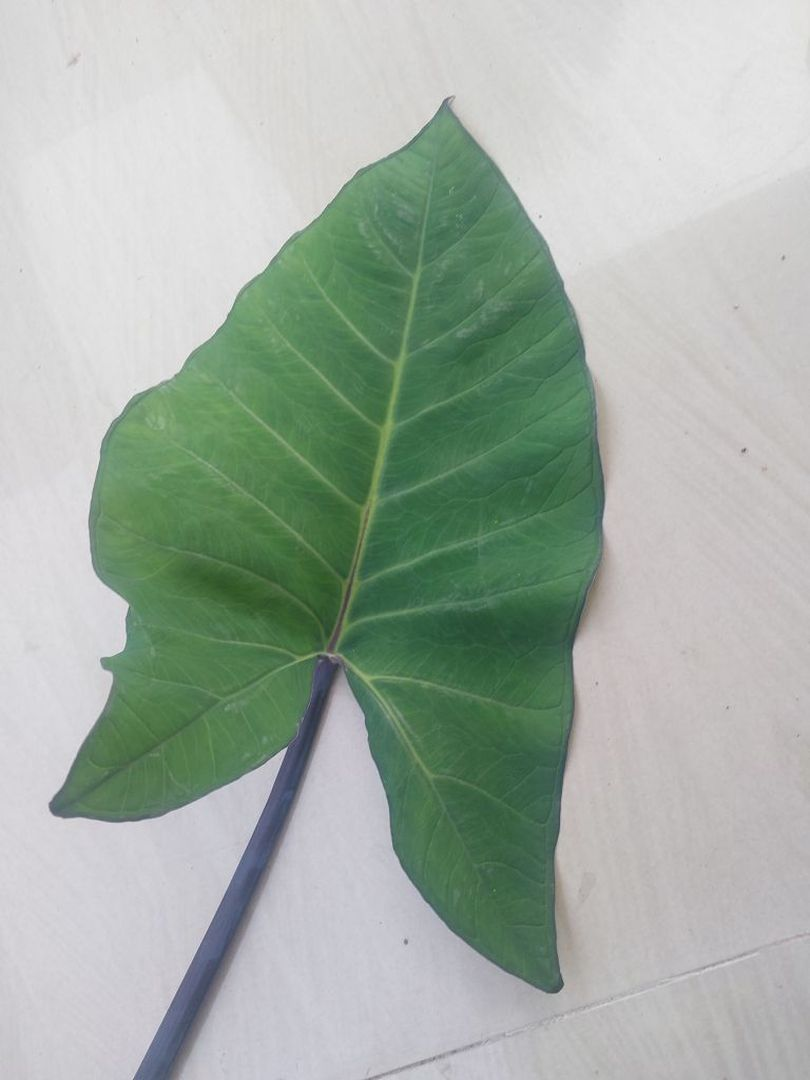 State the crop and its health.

taro, healthy
